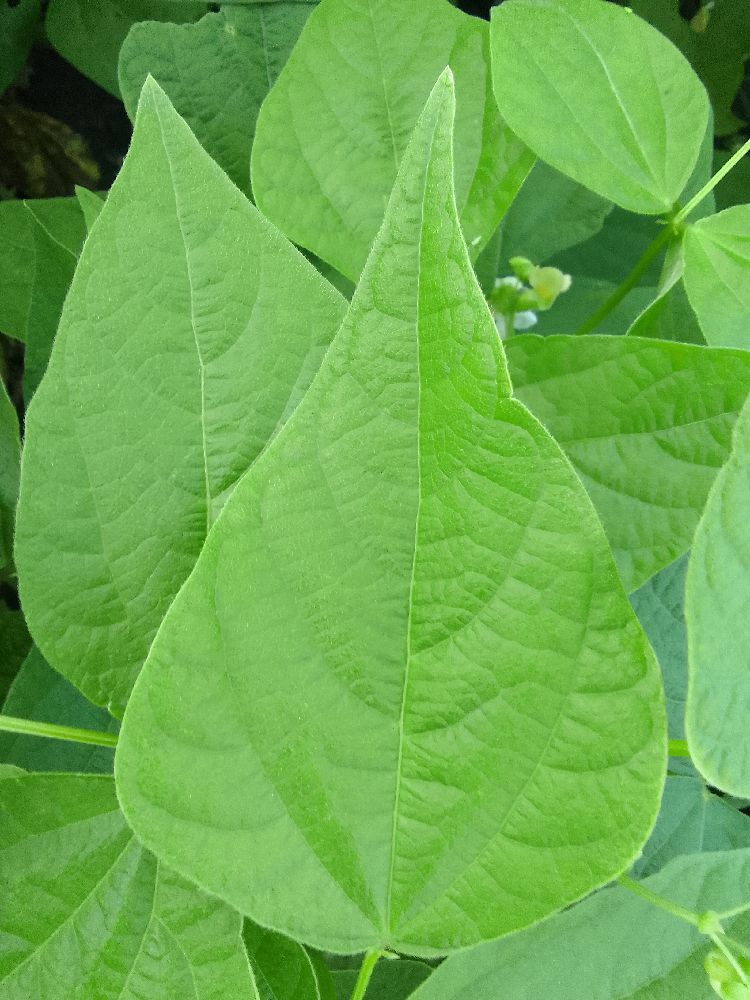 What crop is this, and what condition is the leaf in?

common bean, healthy
